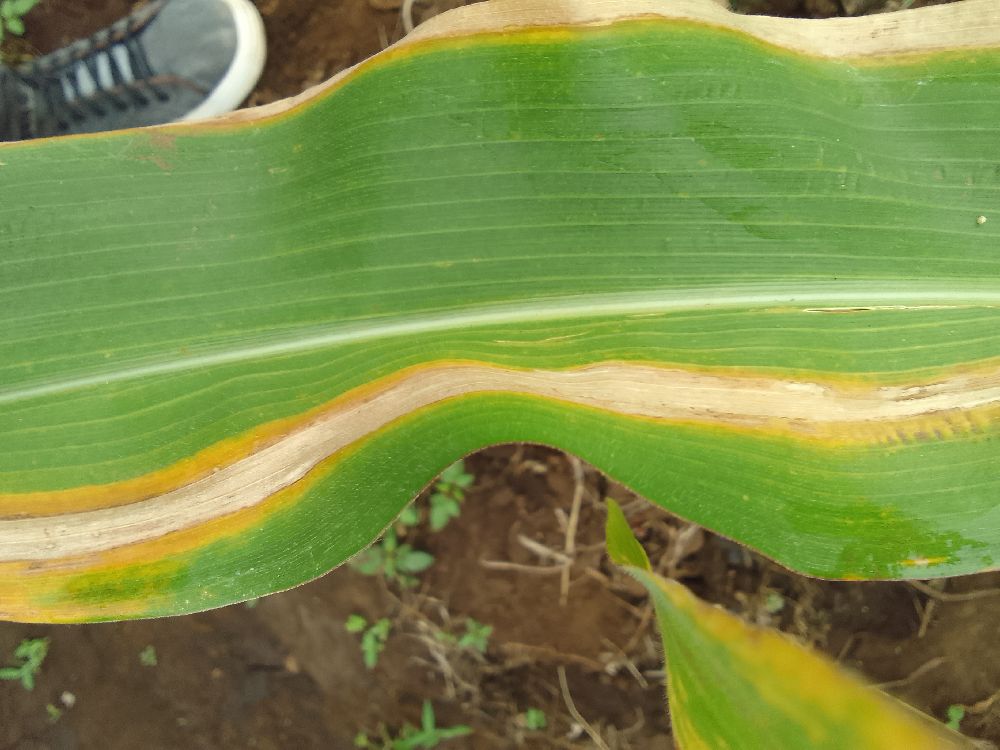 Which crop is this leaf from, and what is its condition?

maize, maize lethal necrosis
